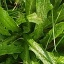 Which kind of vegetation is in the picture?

structured weed
